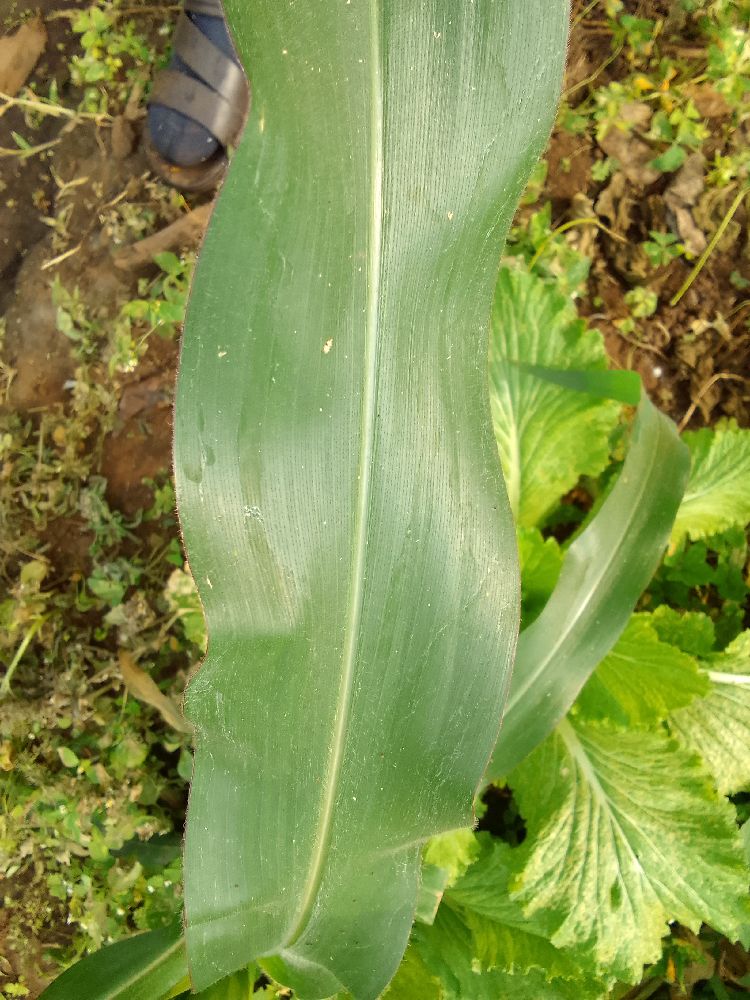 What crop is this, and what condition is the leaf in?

maize, healthy
